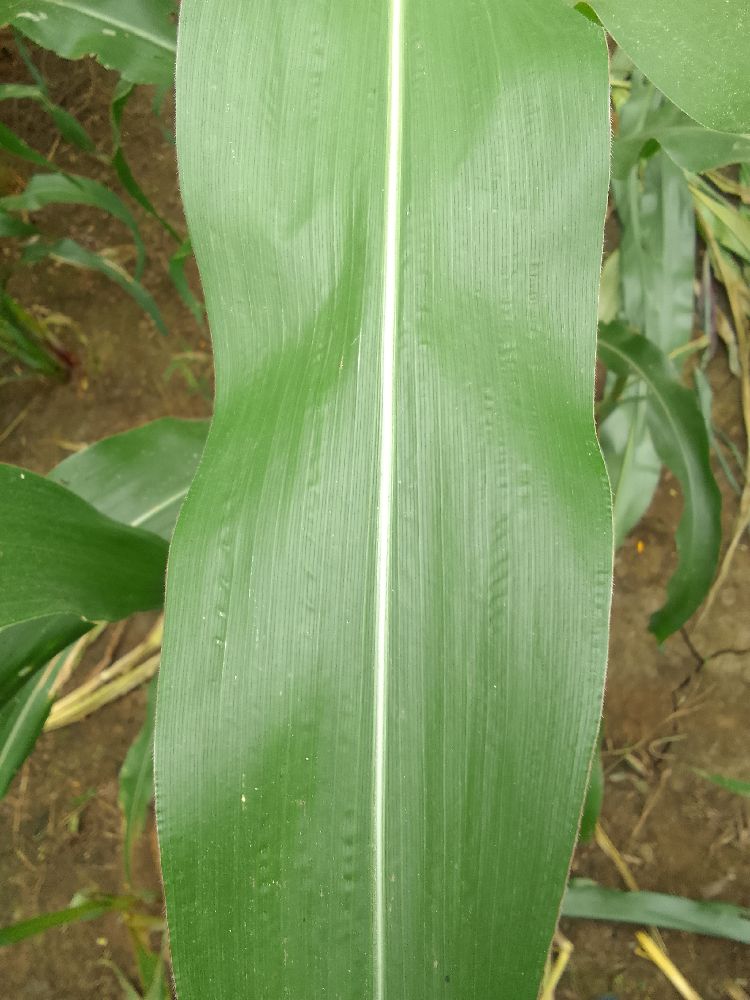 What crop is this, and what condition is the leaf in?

maize, healthy
